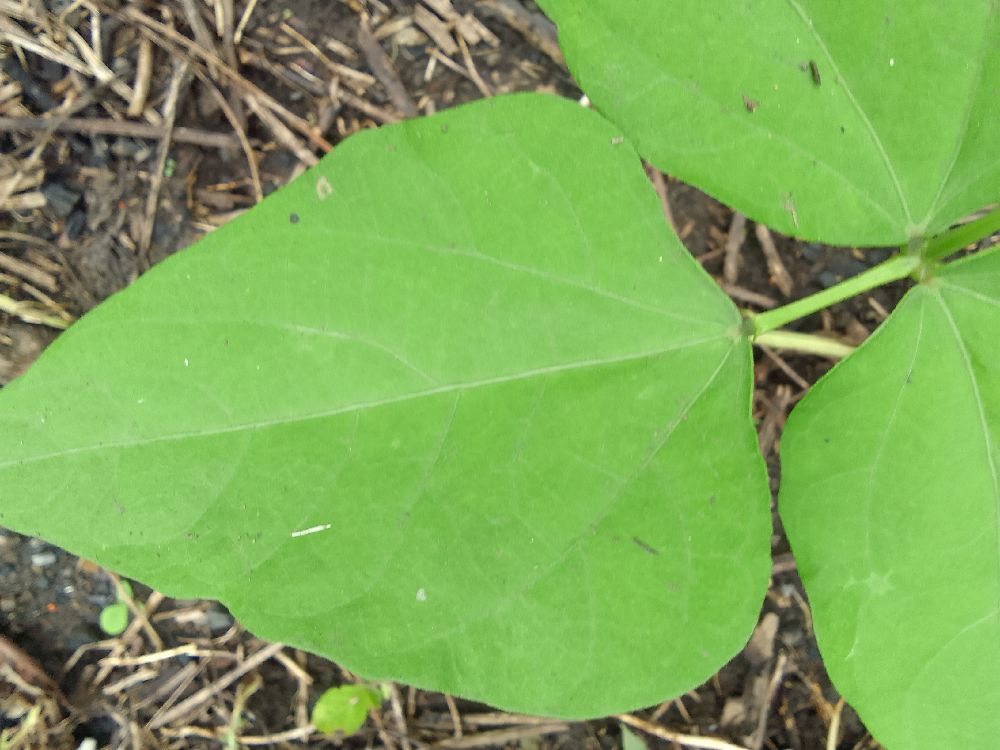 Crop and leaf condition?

common bean, healthy
